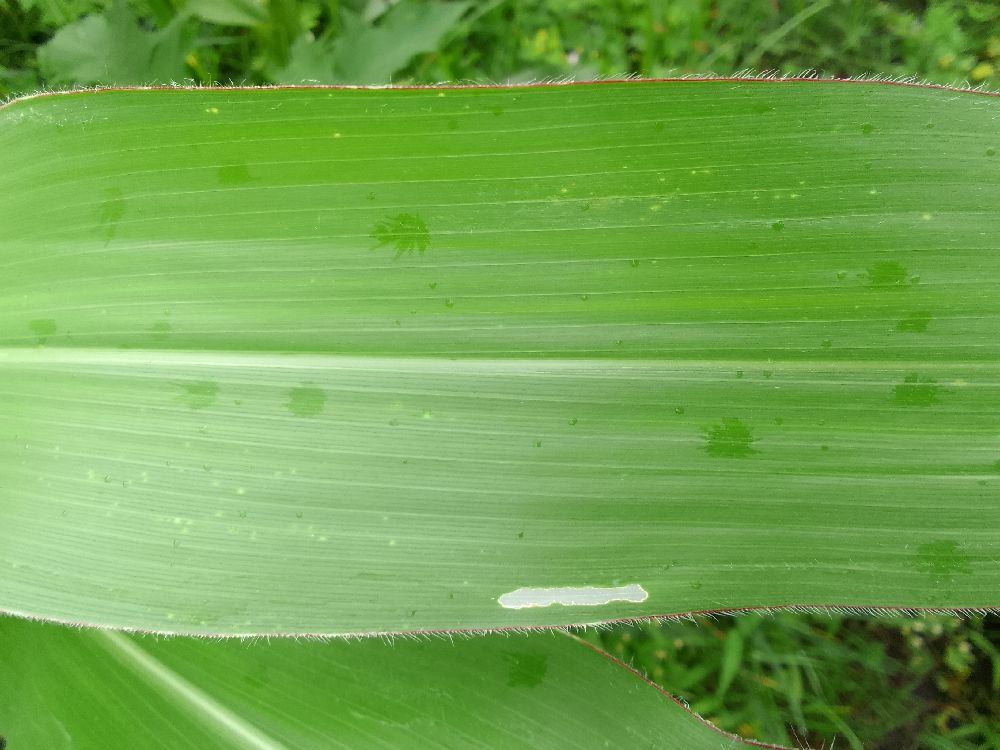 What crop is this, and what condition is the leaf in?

maize, healthy
